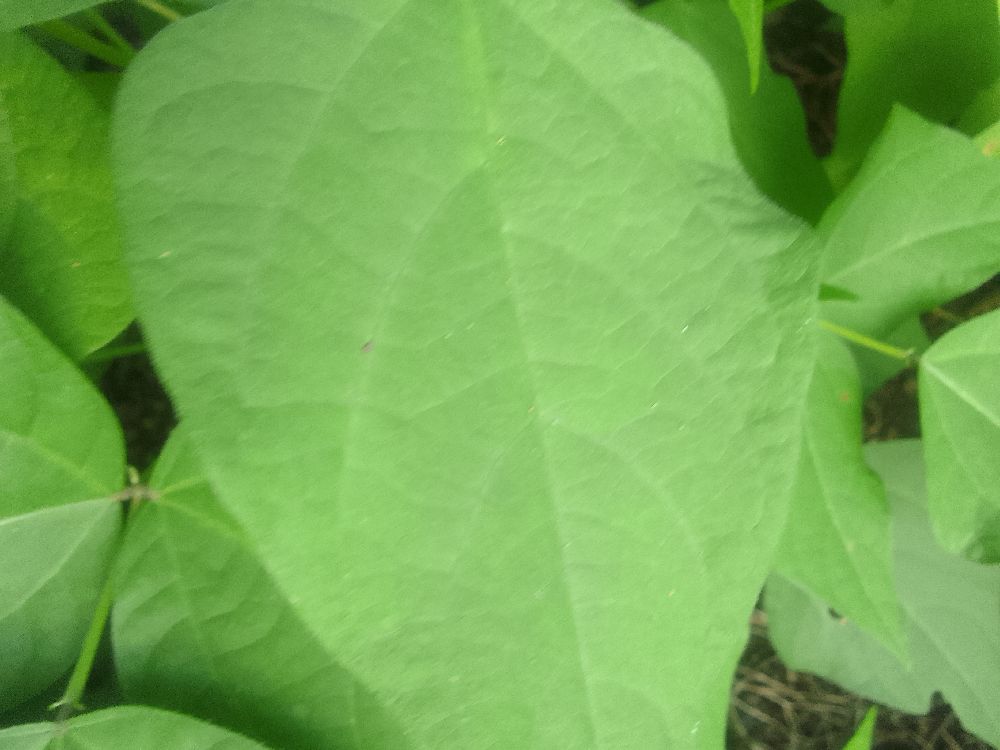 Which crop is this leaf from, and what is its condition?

common bean, healthy
